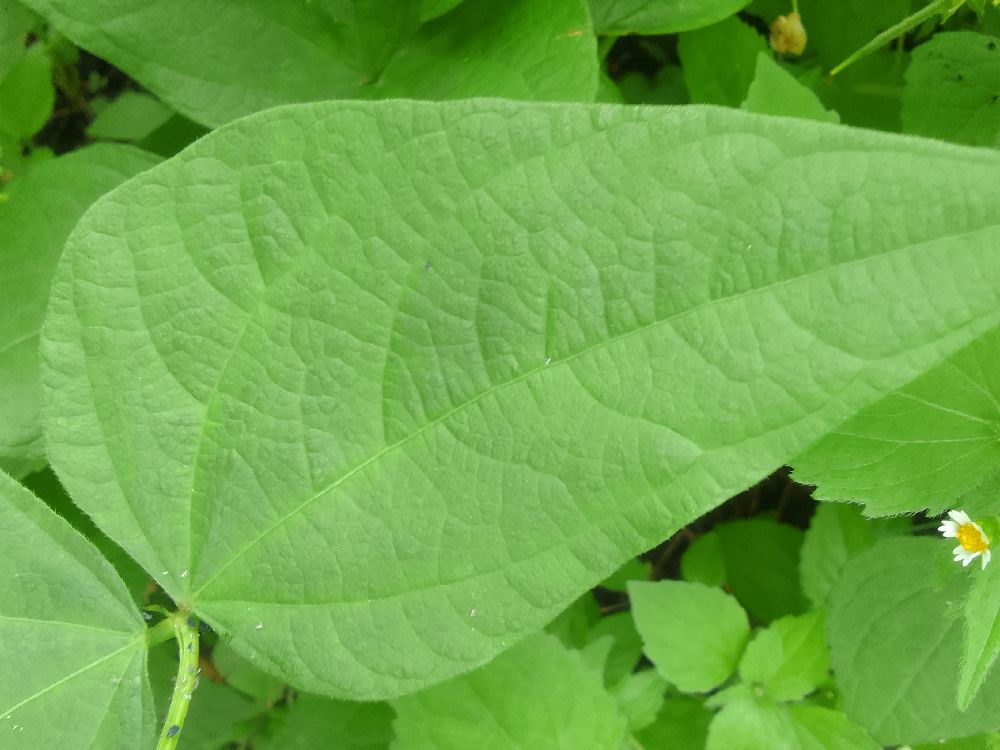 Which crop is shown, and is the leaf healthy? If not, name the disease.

common bean, healthy
